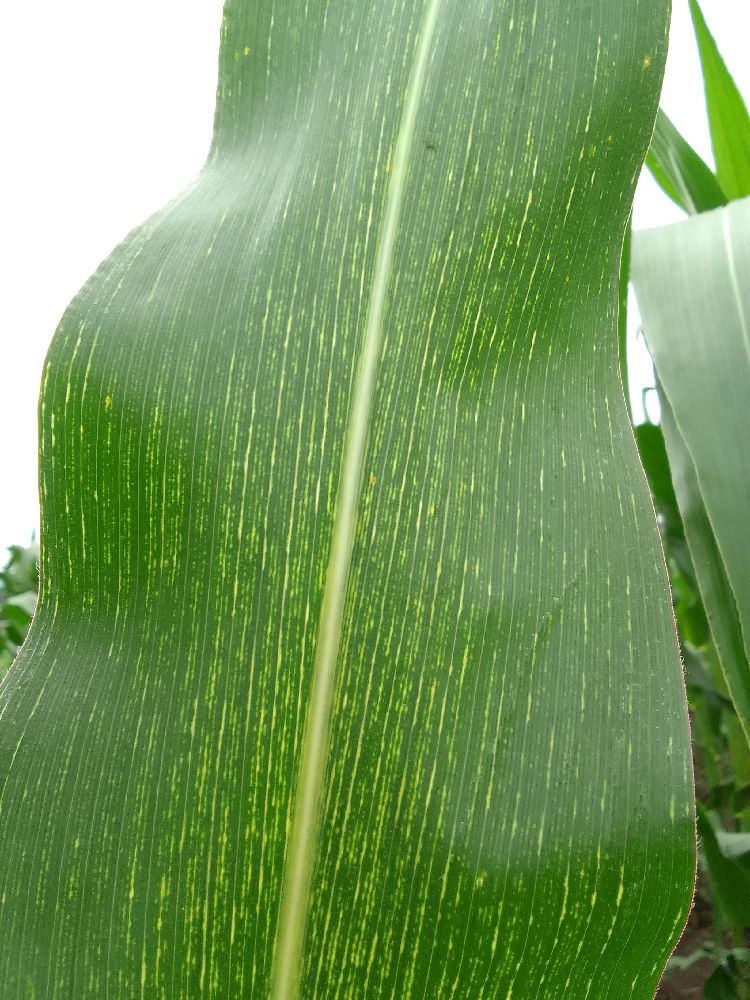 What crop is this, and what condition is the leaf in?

maize, maize streak virus
